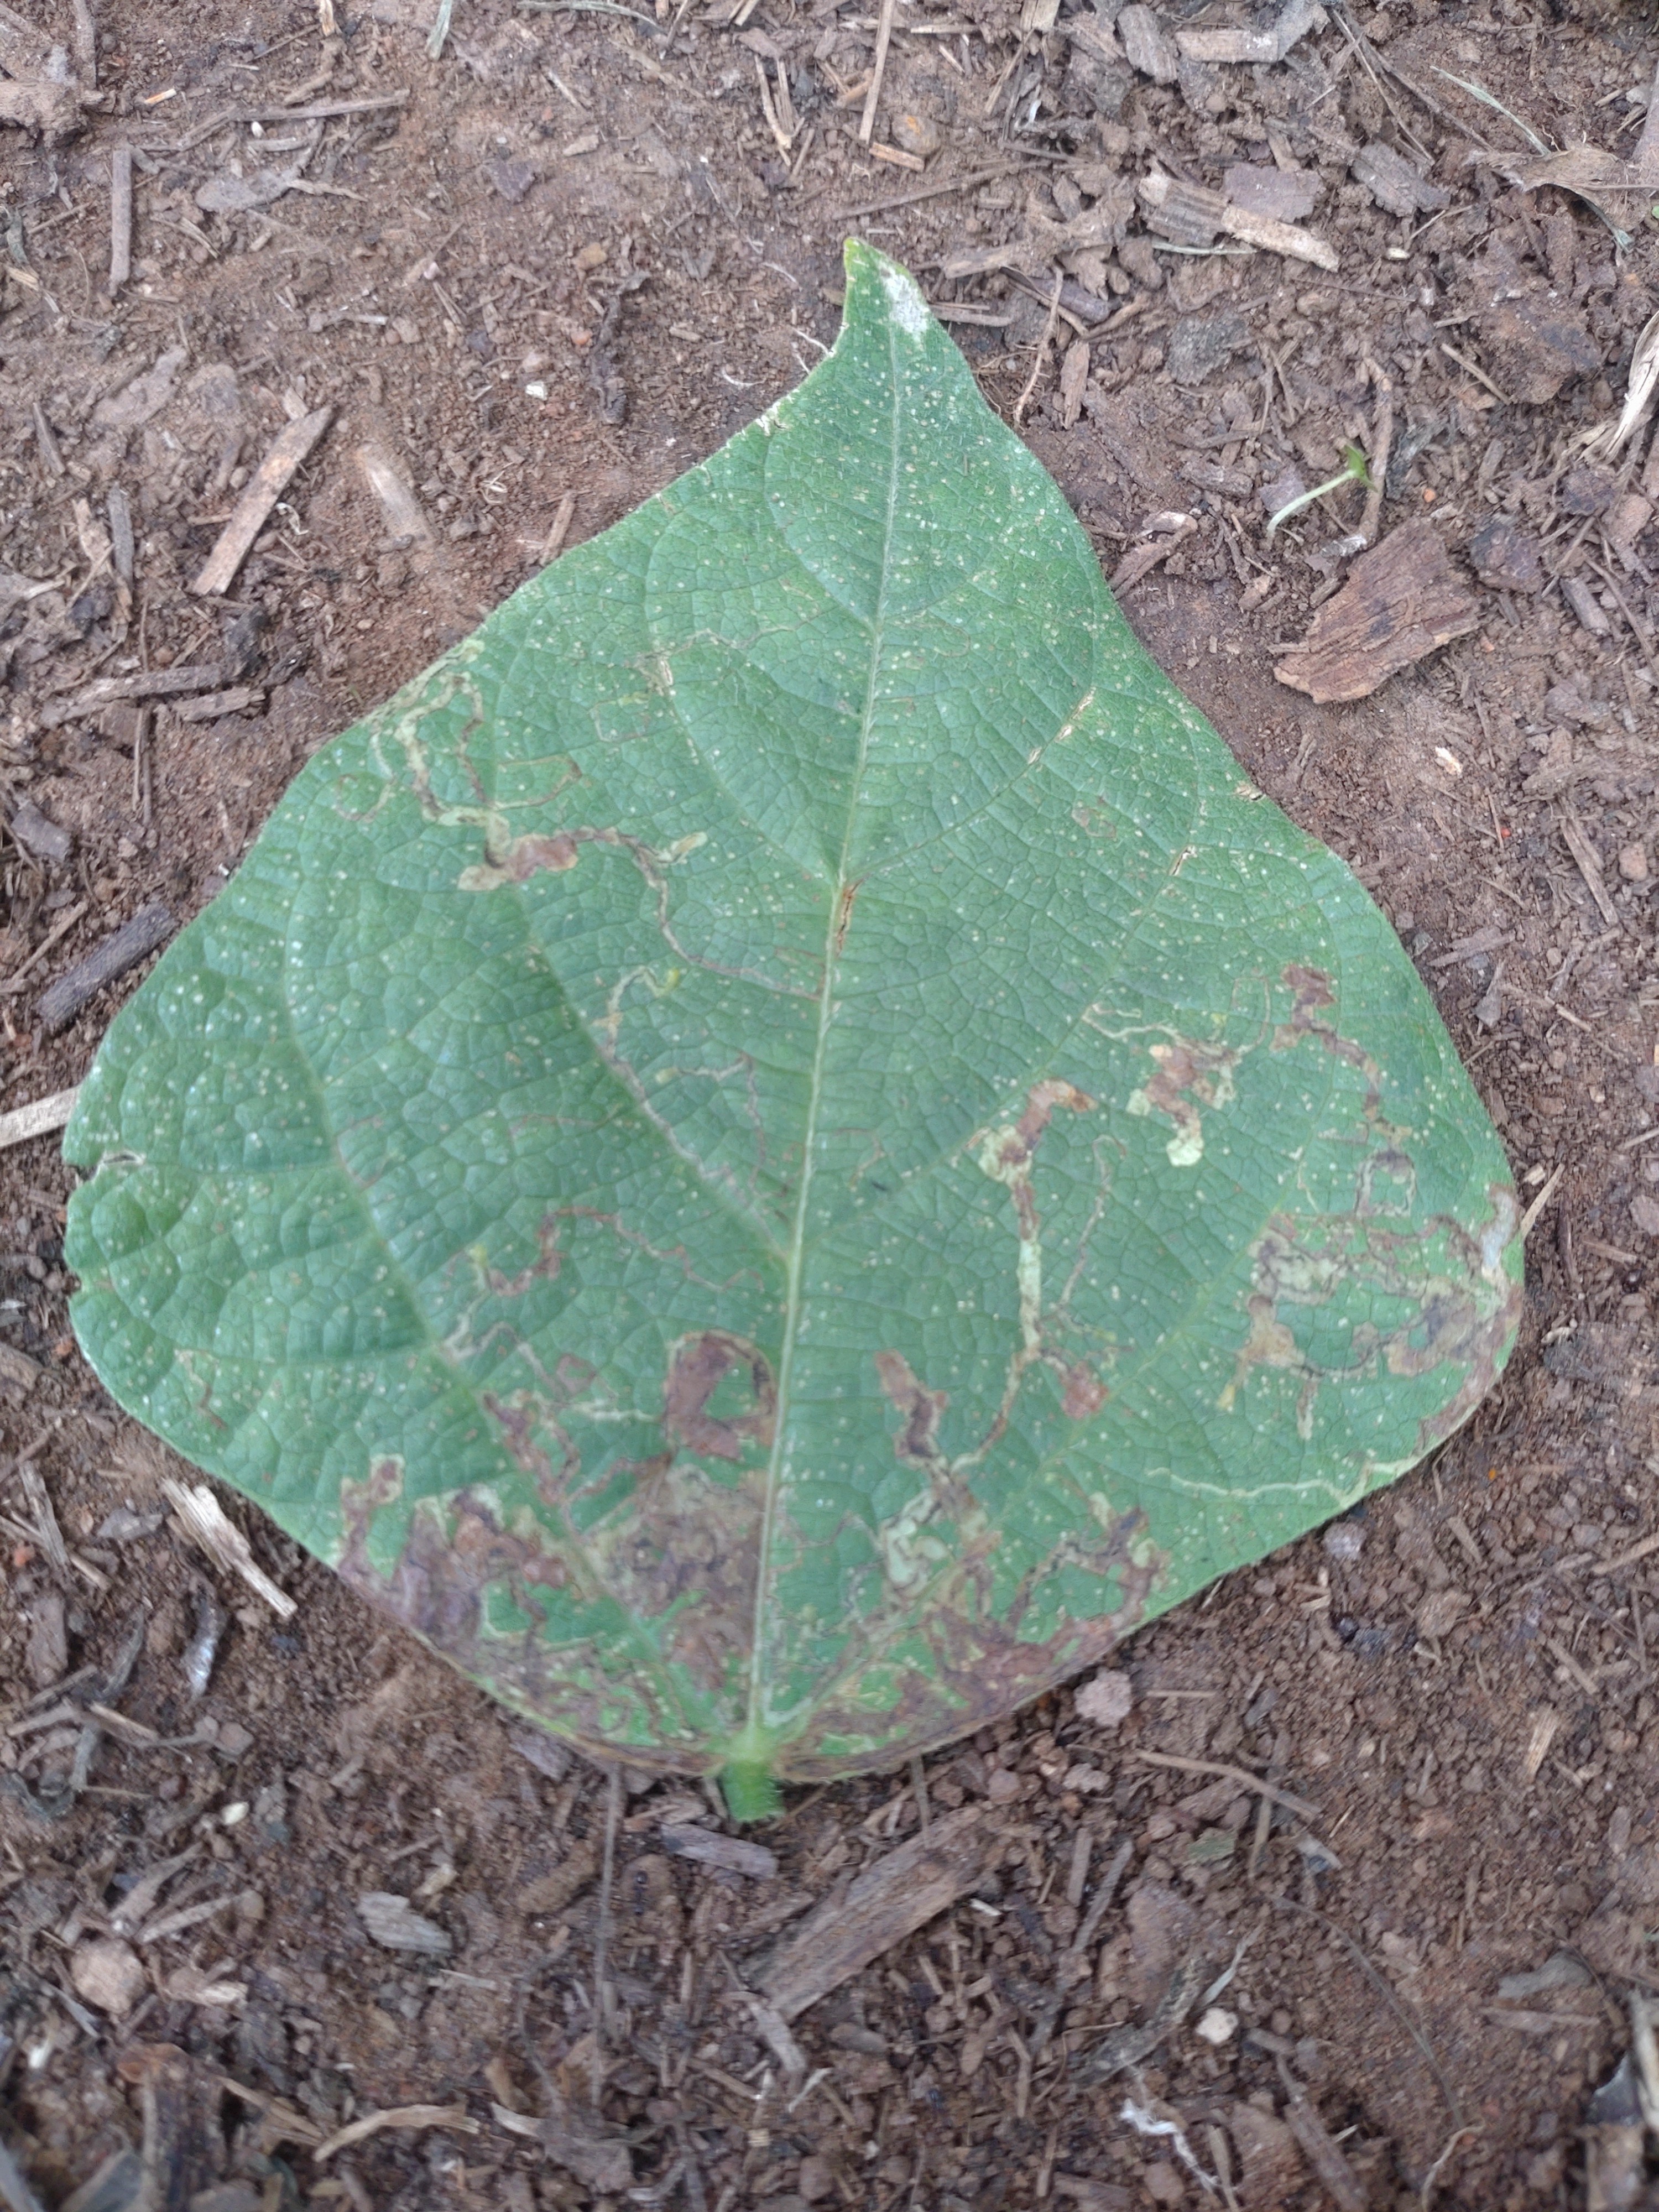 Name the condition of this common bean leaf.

anthracnose
